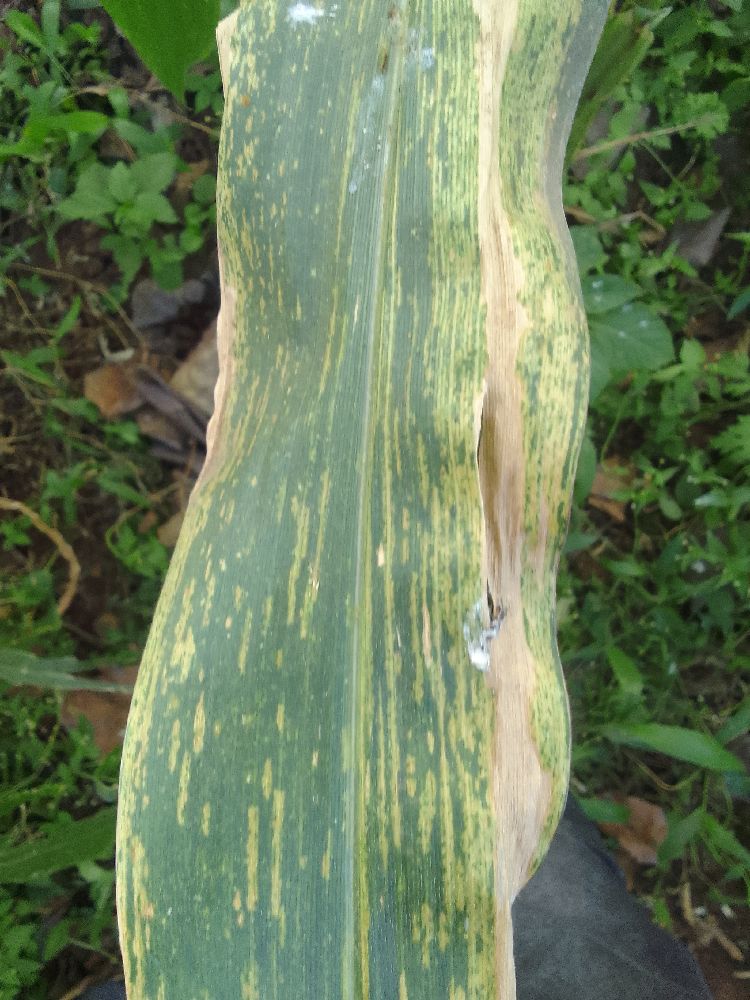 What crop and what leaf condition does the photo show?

maize, maize lethal necrosis
